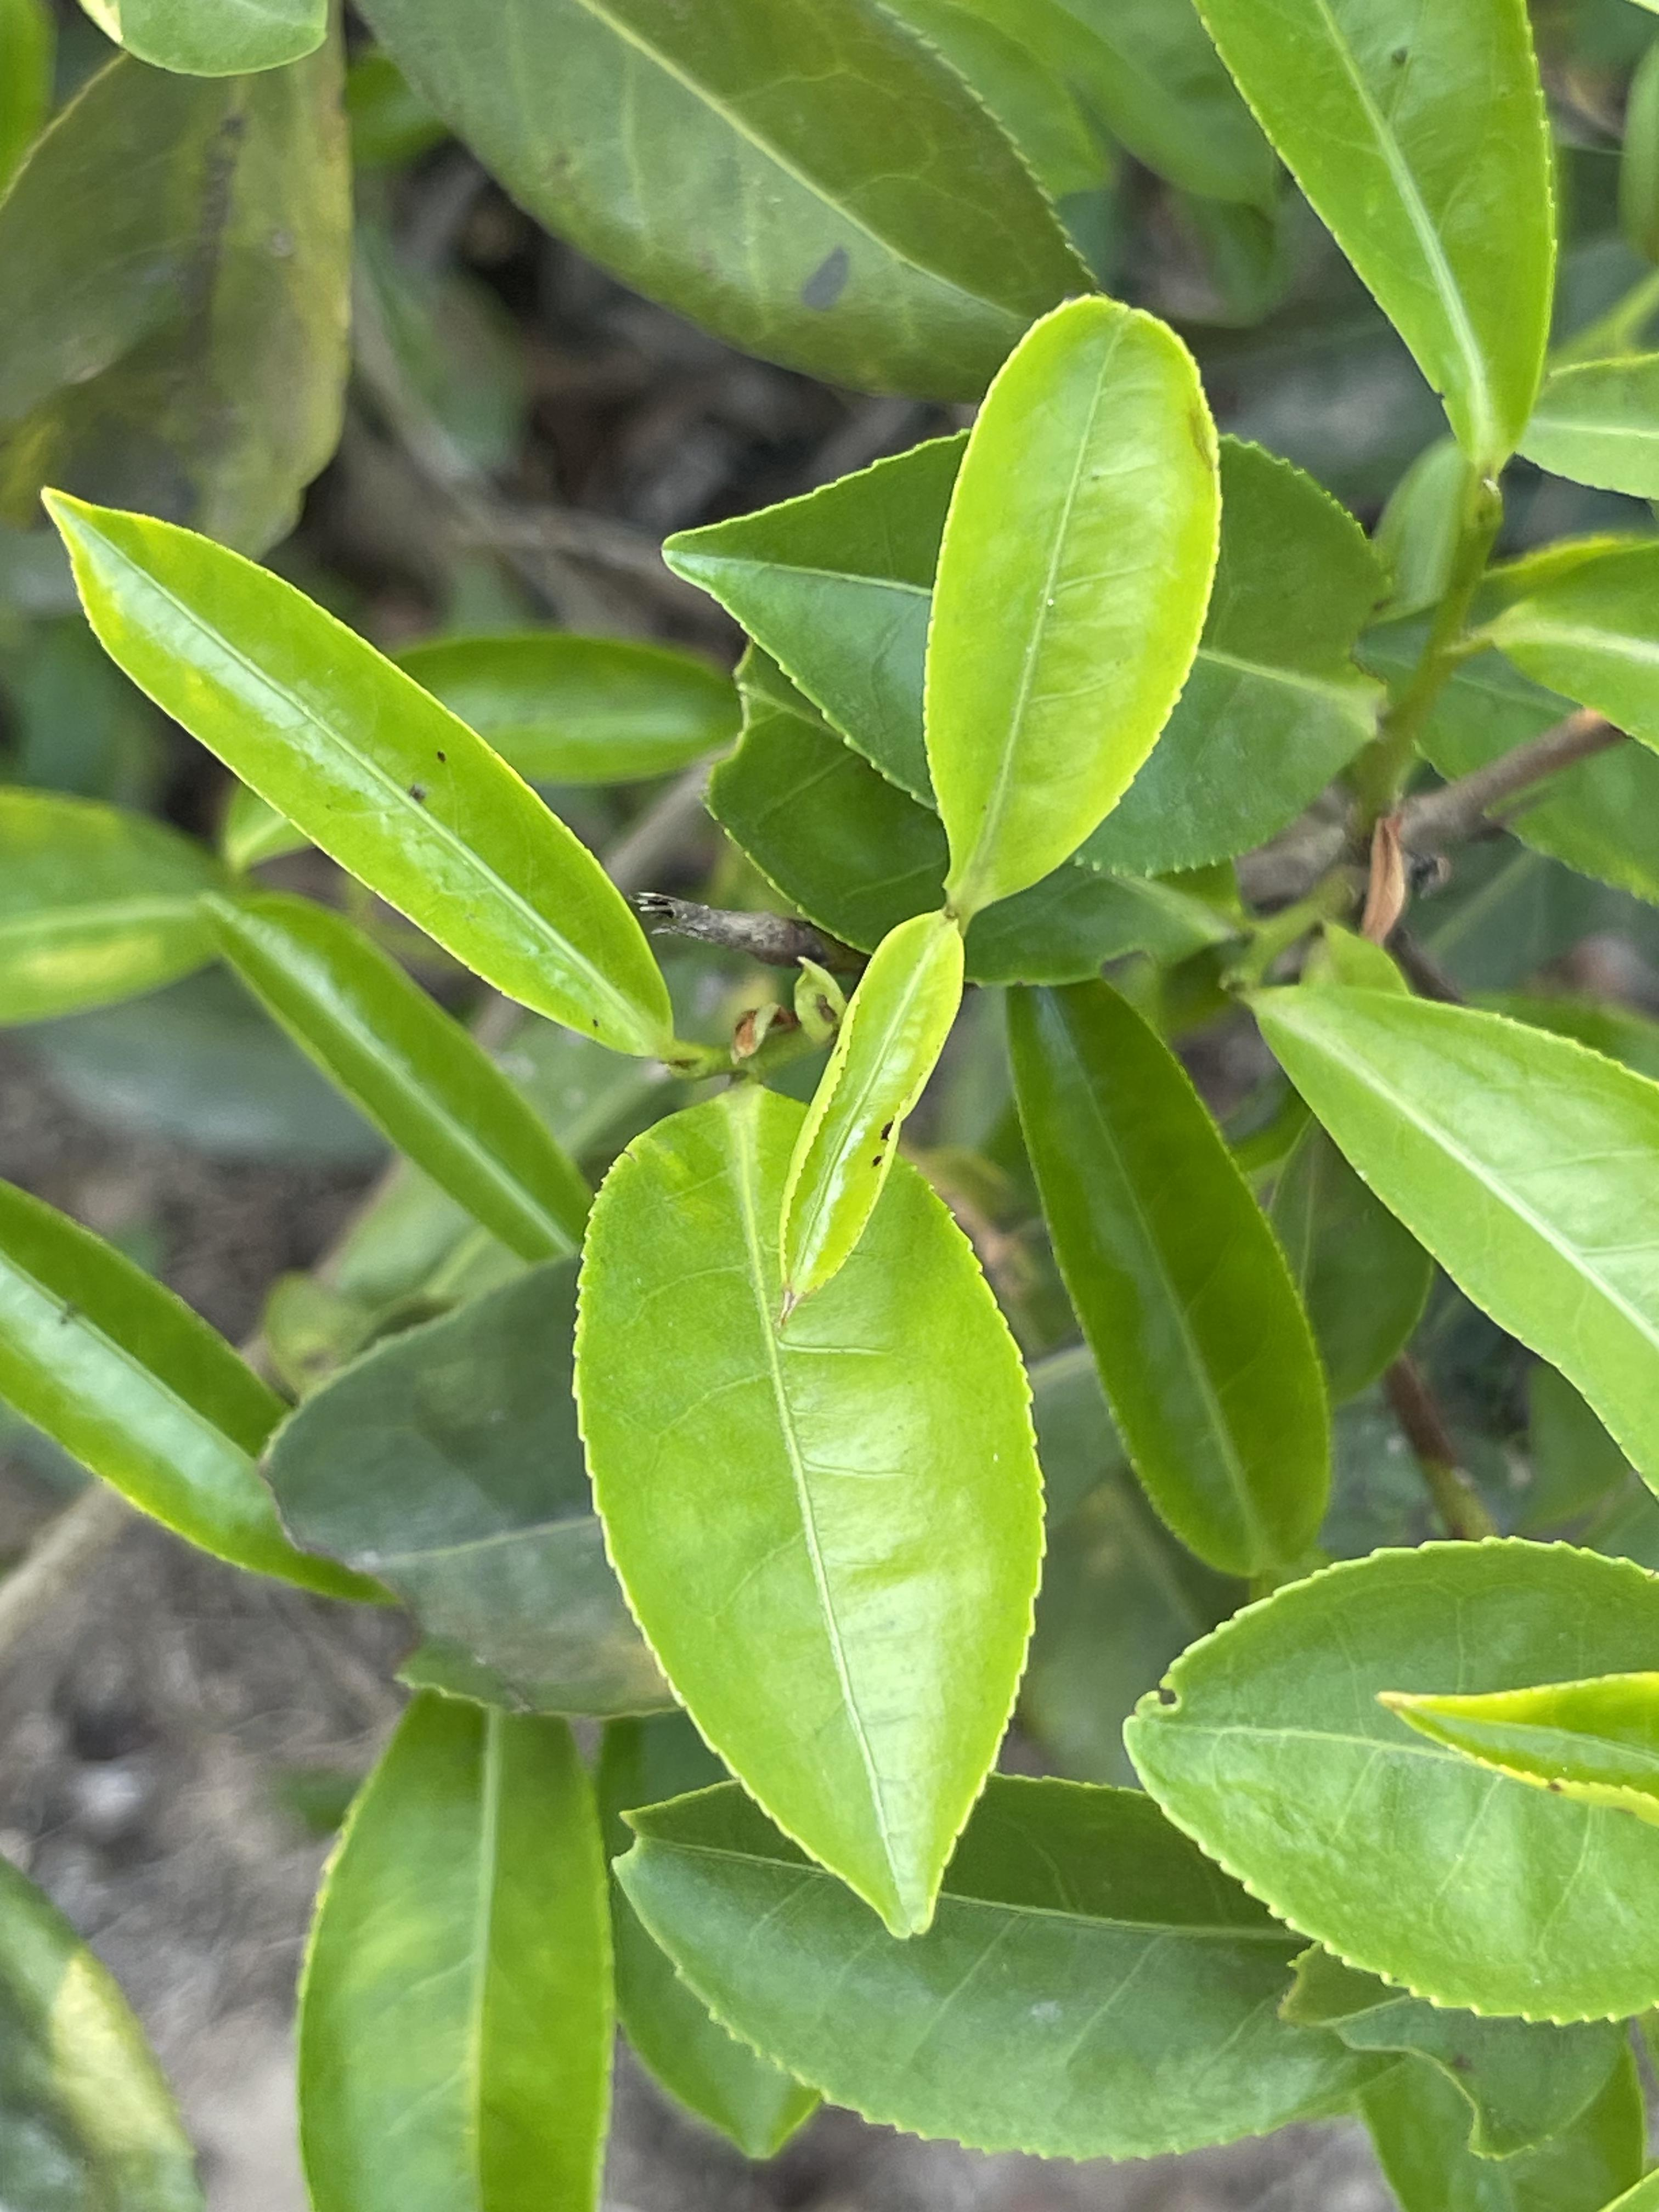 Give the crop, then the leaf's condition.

tea, healthy leaf
